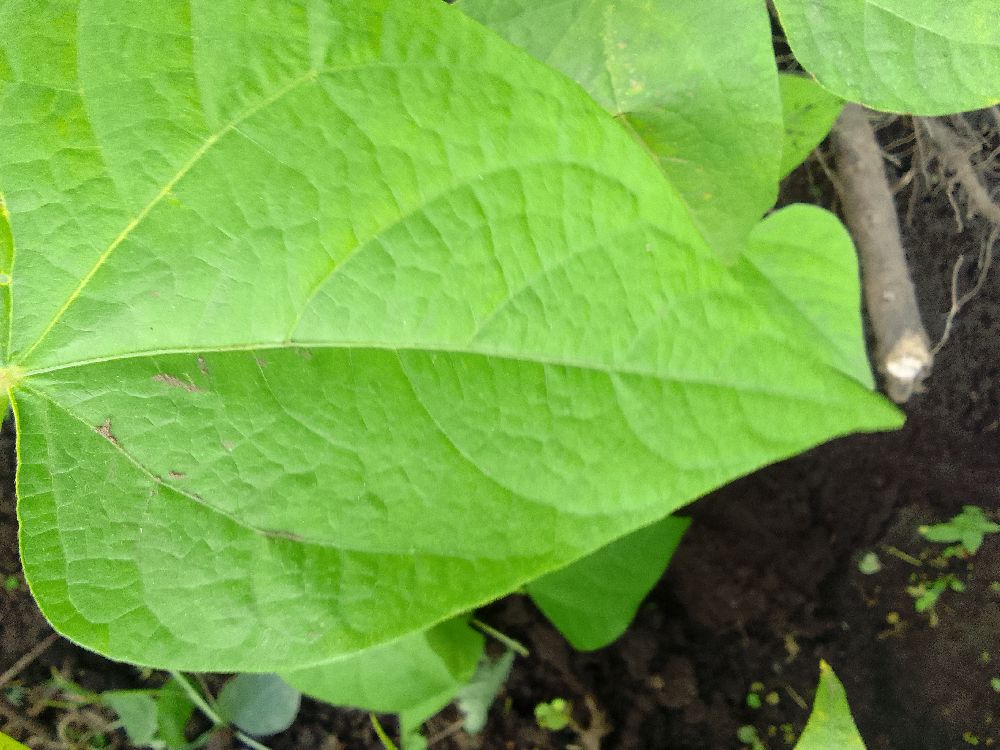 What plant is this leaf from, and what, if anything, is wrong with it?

common bean, healthy
